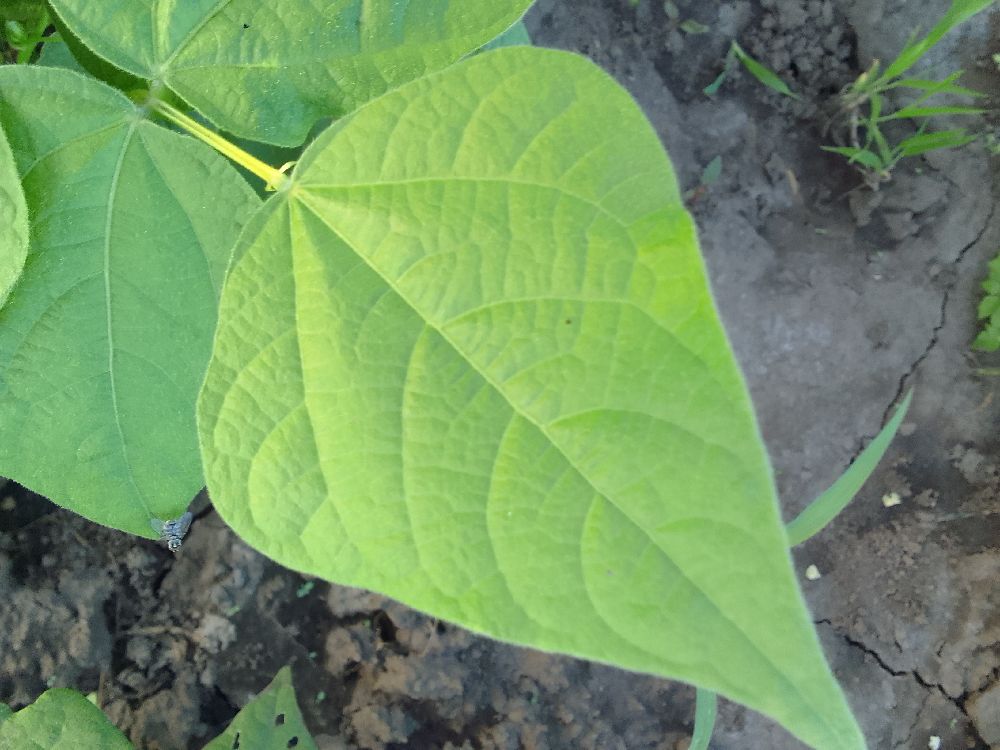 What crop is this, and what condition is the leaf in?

common bean, healthy
